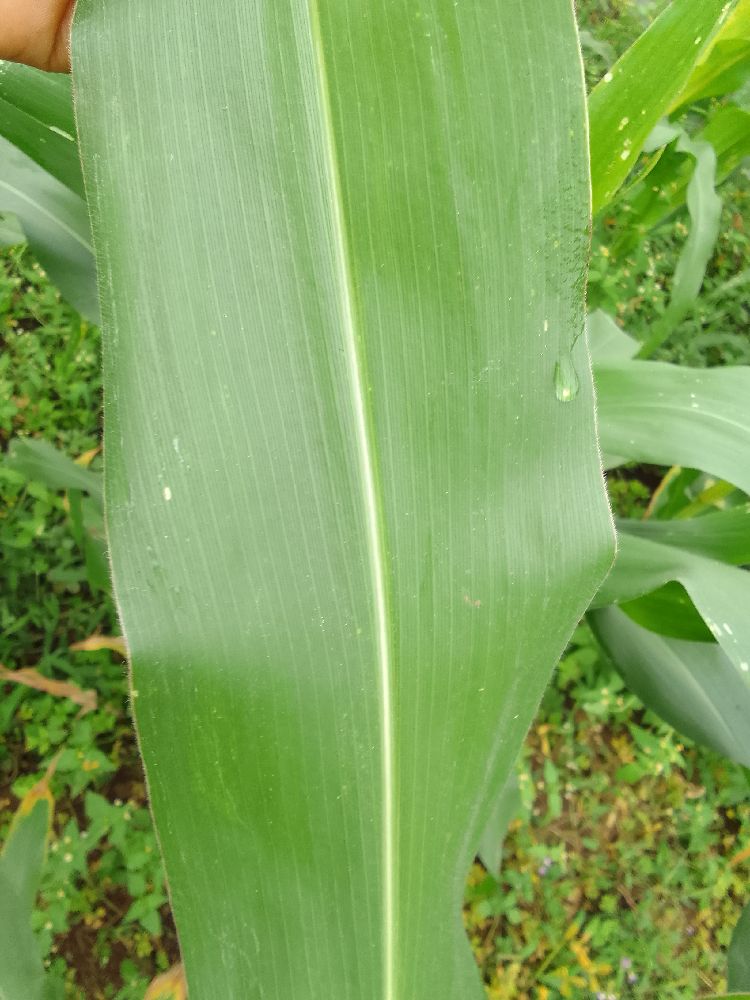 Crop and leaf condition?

maize, healthy
